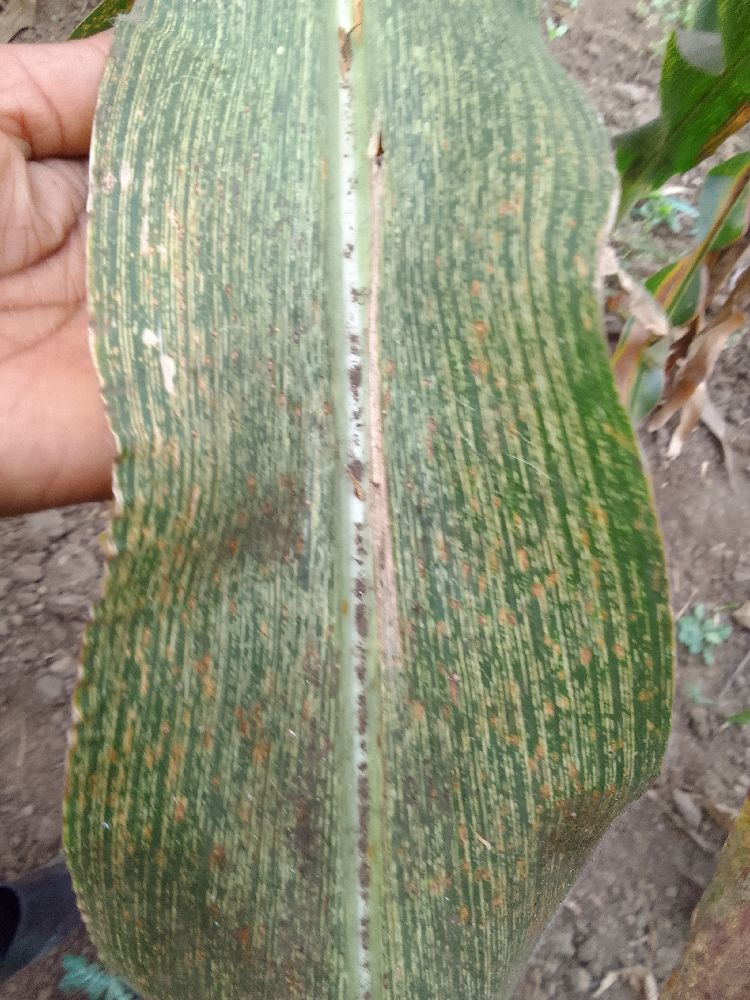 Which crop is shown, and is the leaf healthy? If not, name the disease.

maize, maize streak virus
